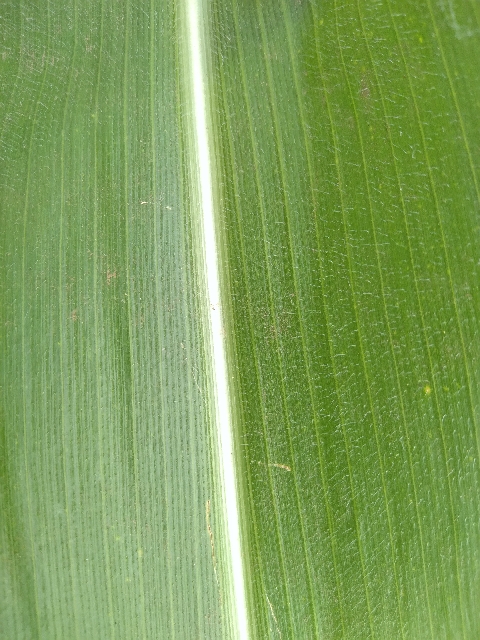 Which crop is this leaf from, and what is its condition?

maize, healthy
